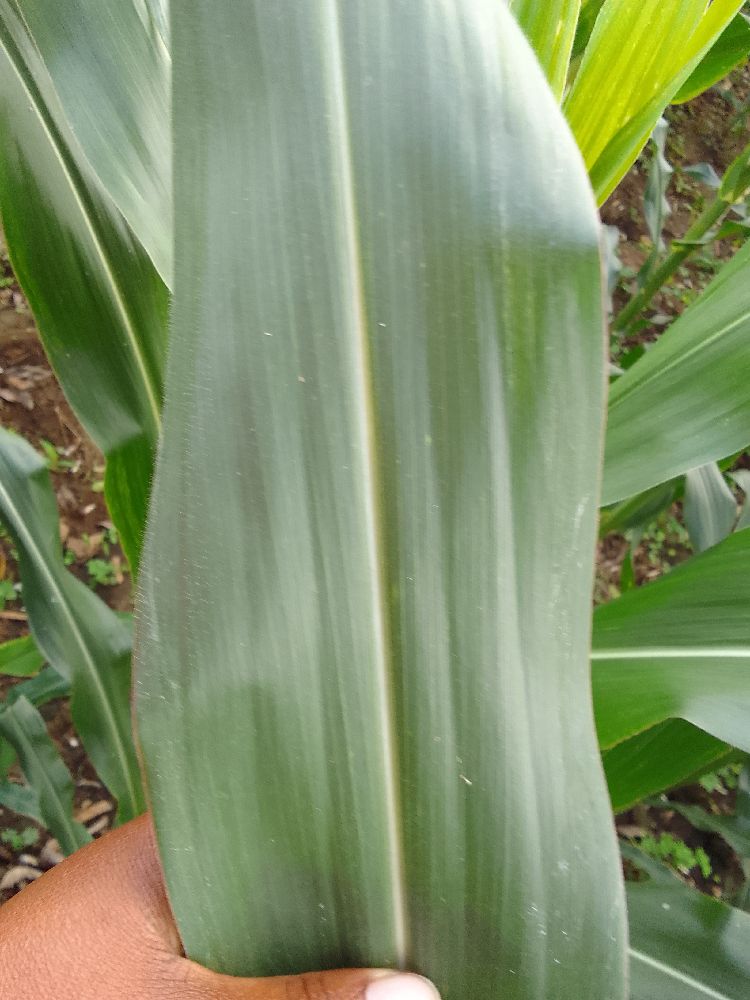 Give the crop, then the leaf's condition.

maize, healthy
